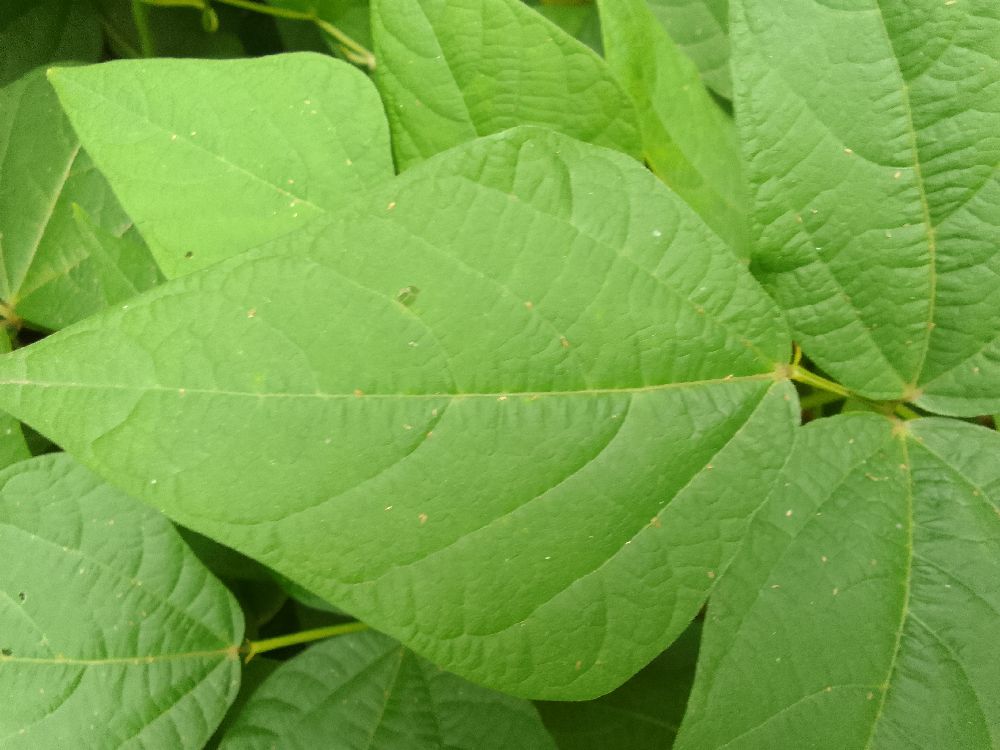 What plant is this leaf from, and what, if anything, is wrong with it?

common bean, healthy
